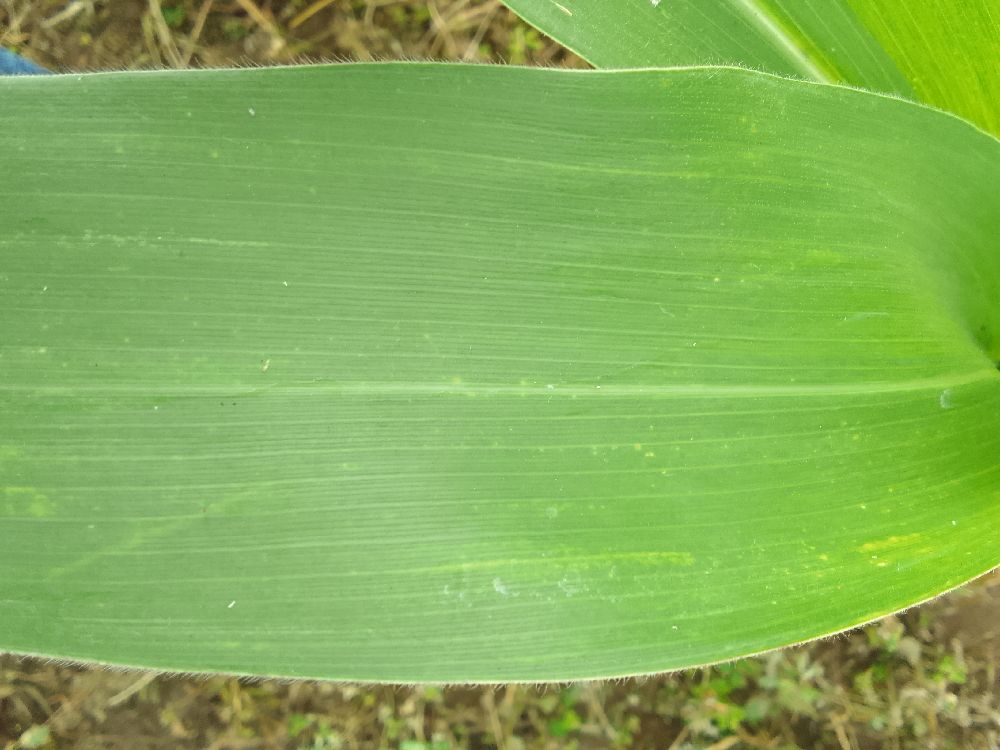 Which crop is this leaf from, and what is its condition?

maize, healthy
